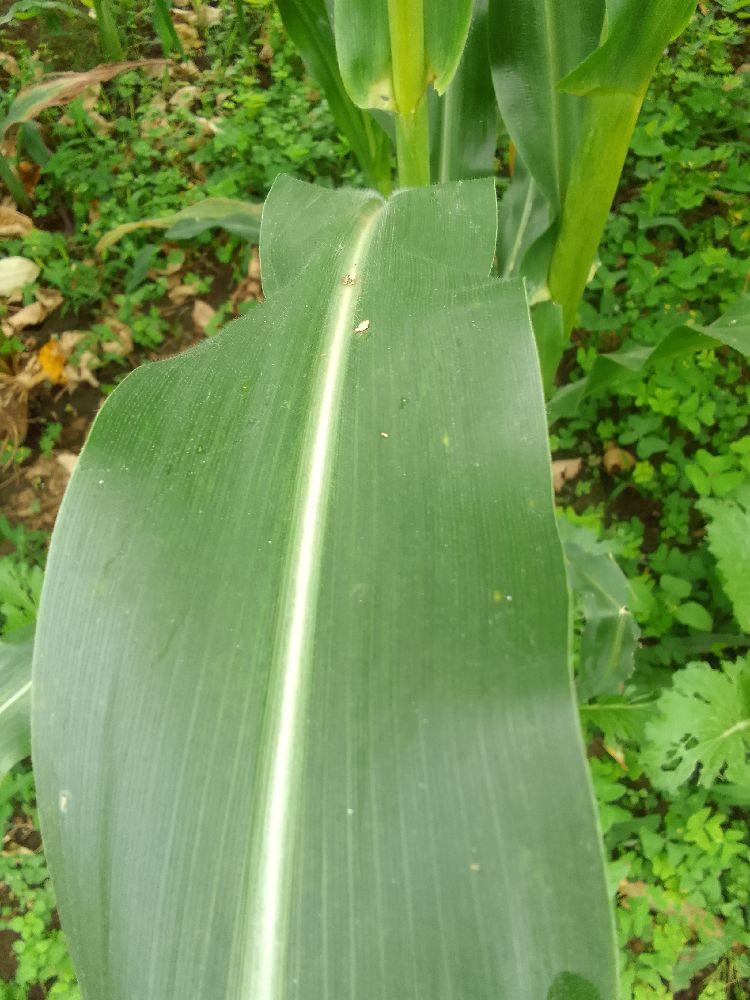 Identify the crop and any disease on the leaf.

maize, healthy
